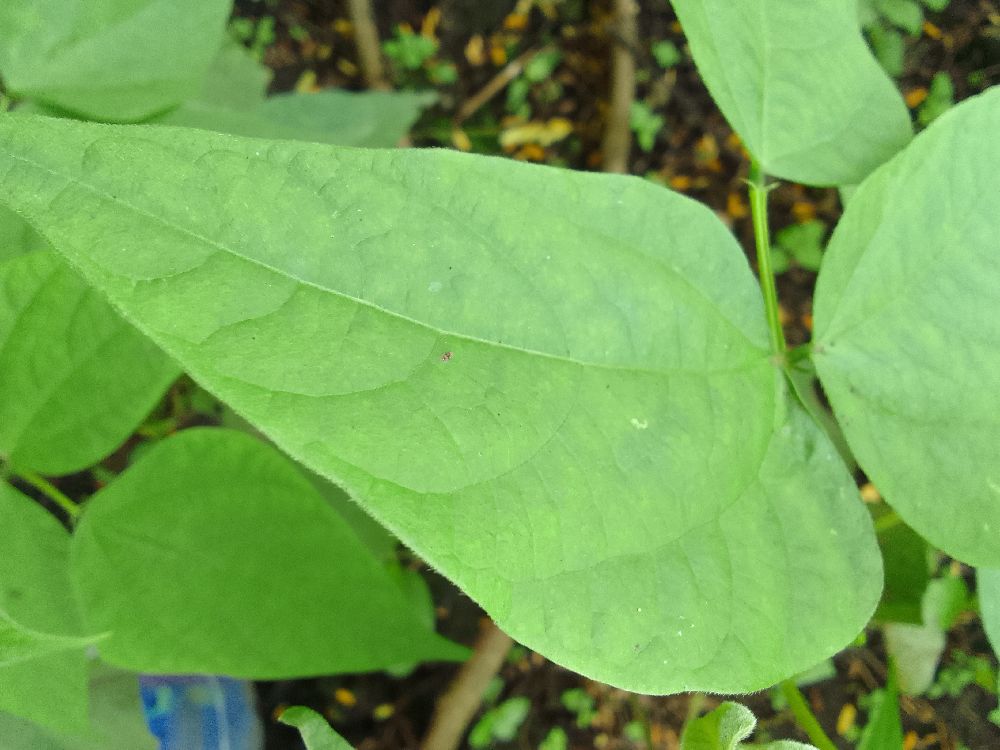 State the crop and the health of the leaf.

common bean, healthy
